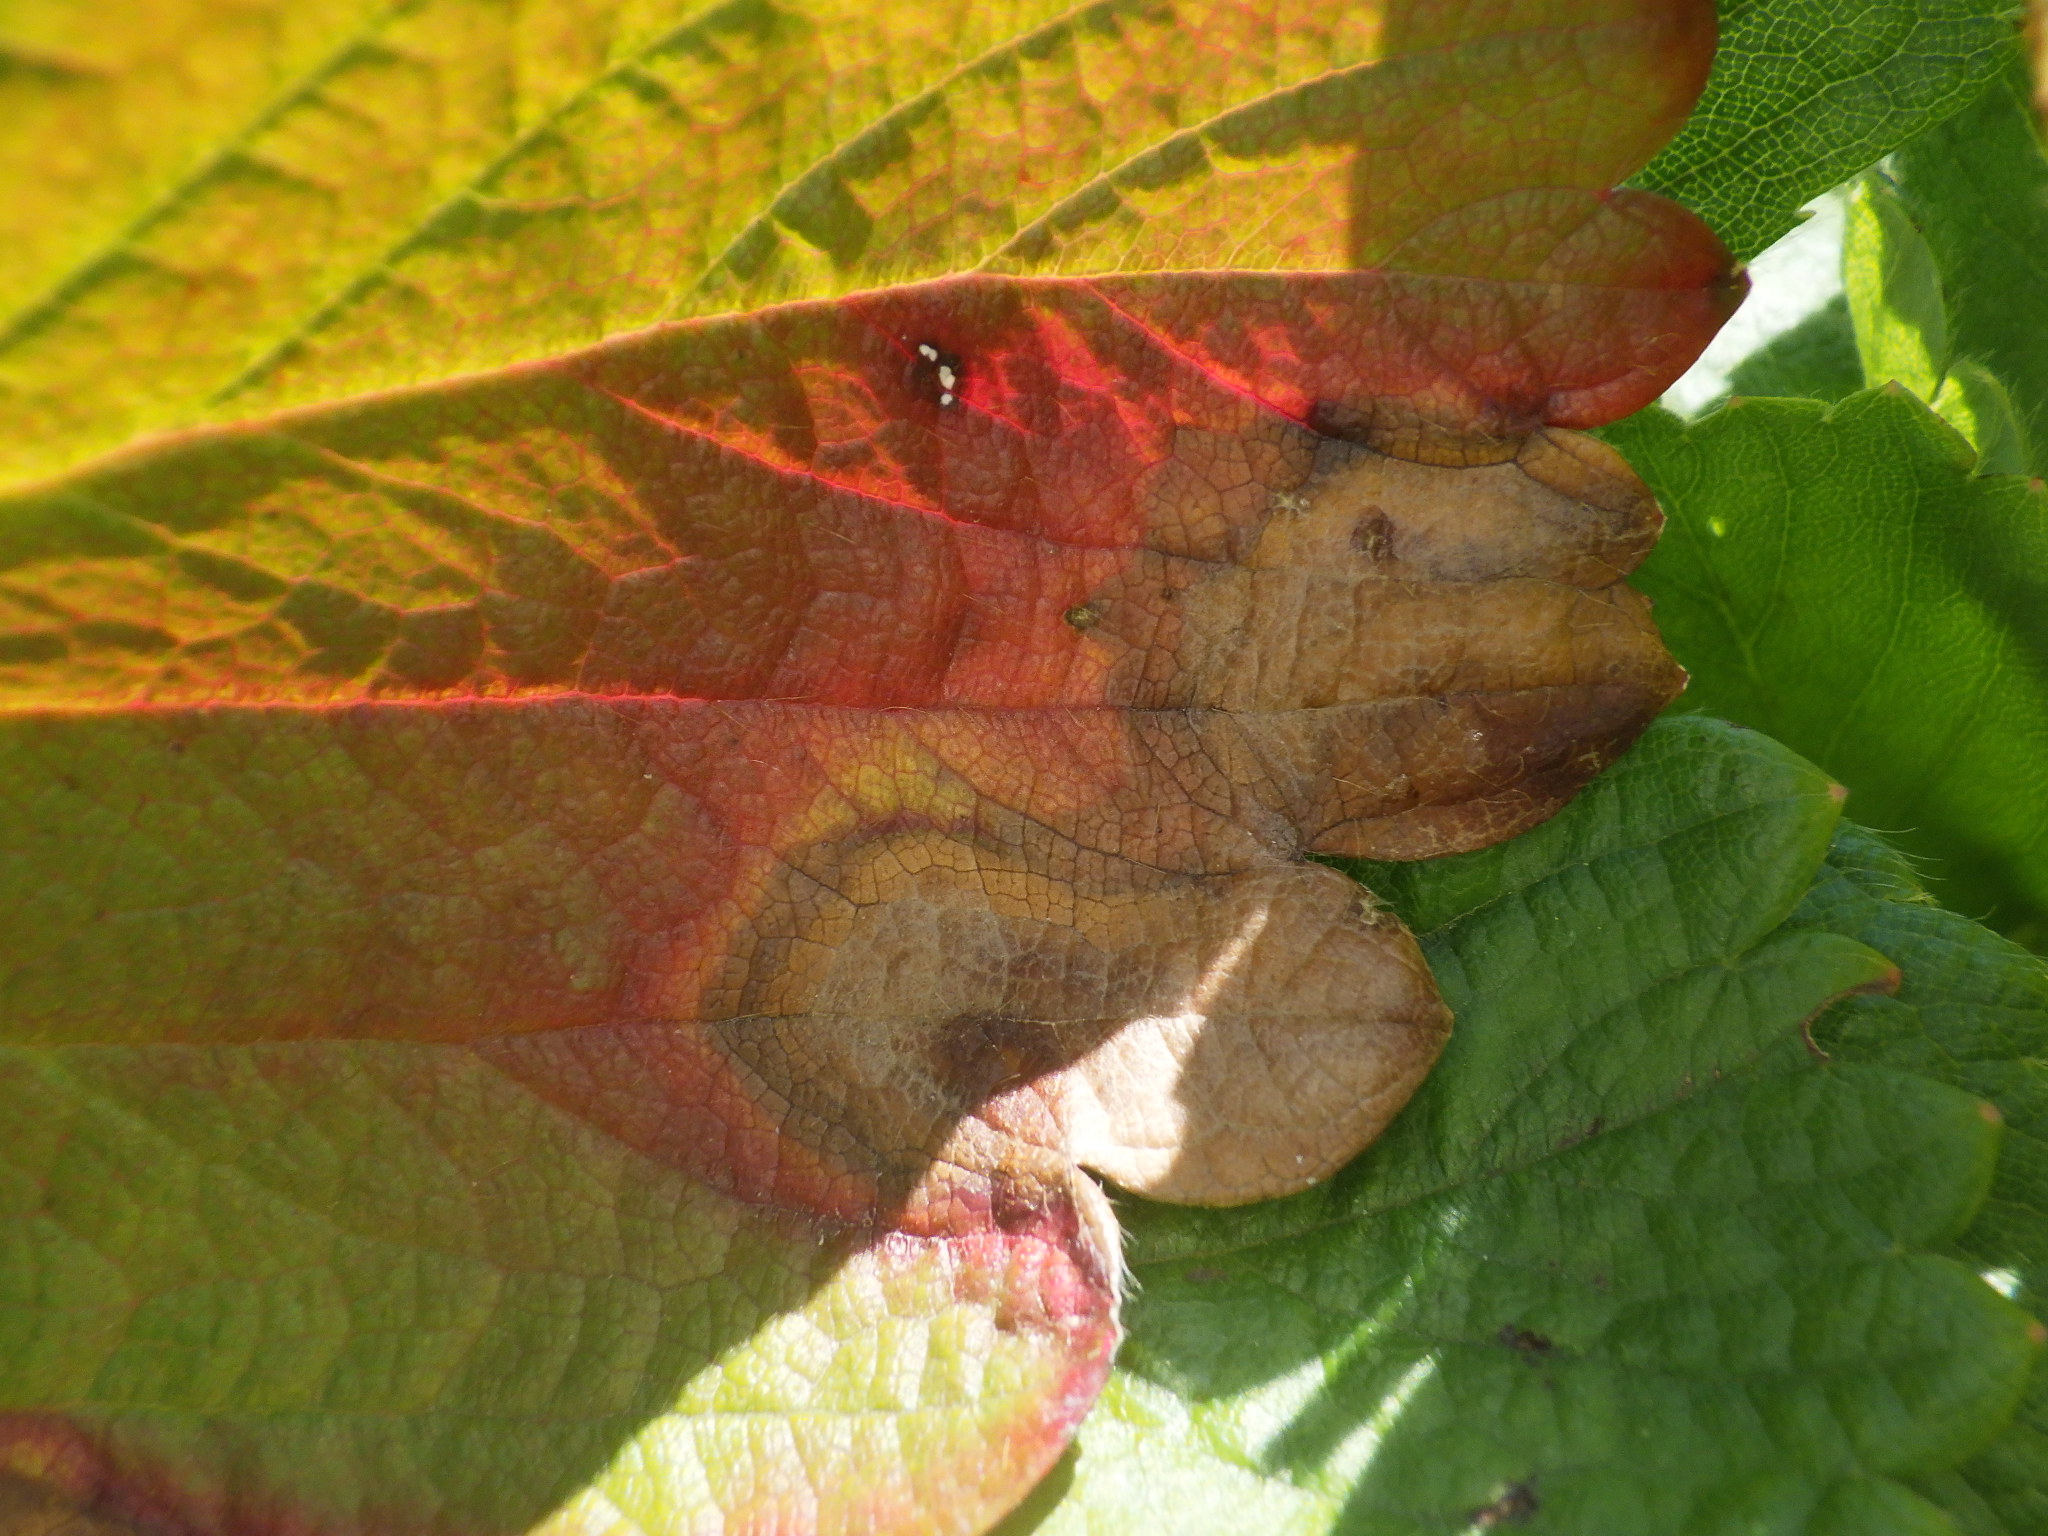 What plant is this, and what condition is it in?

strawberry, leaf scorch
